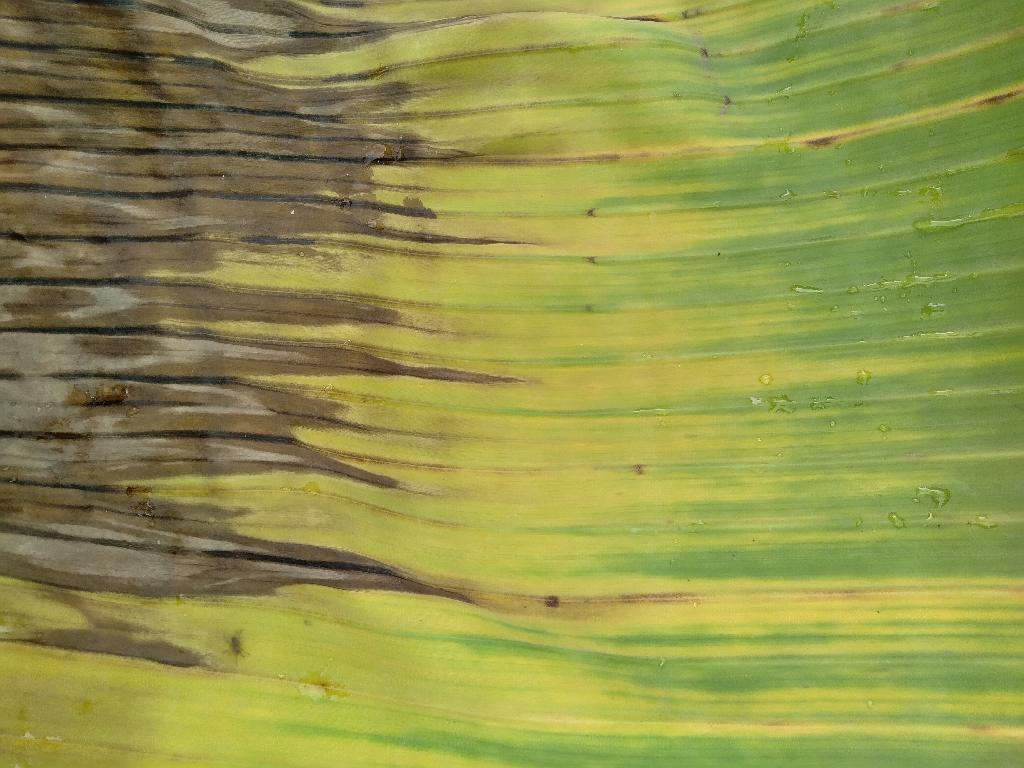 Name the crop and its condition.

banana, fusarium wilt race 1
